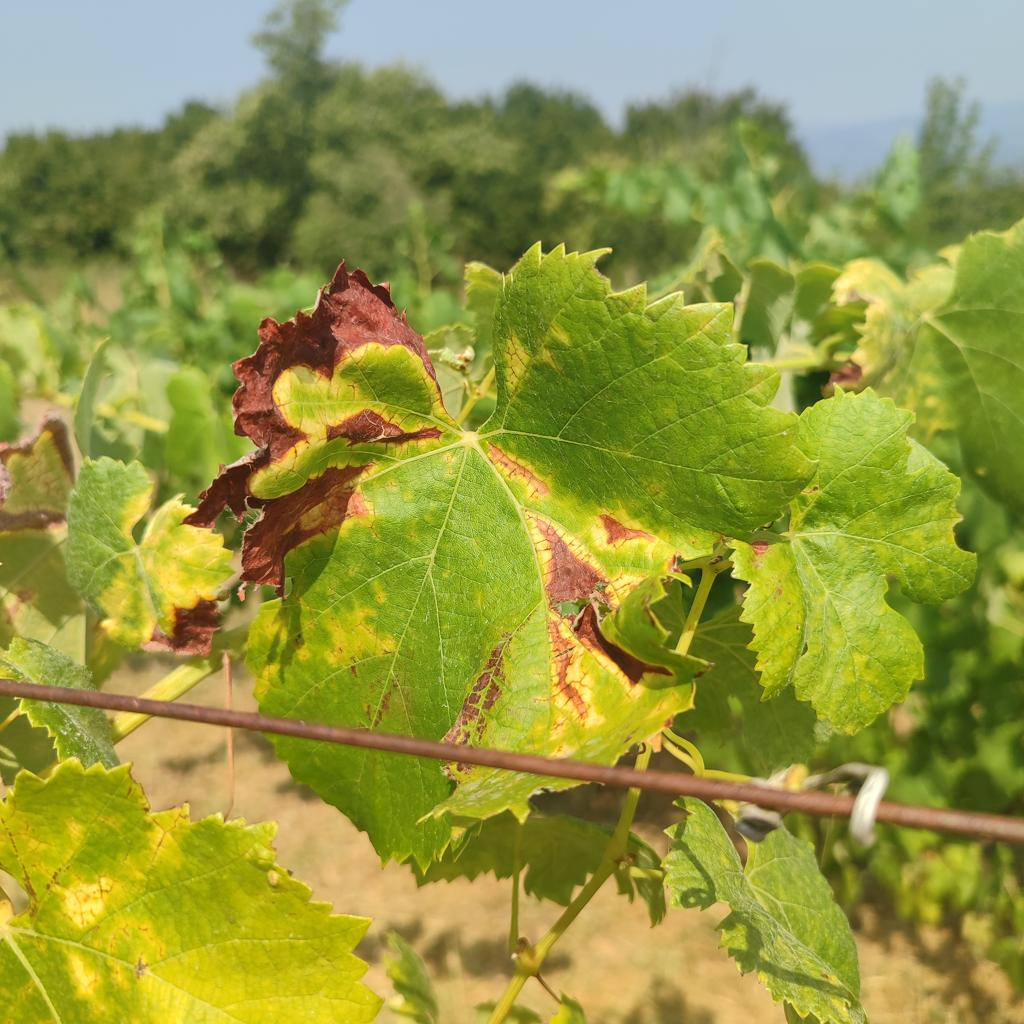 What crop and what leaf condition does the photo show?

grapevine, esca complex
